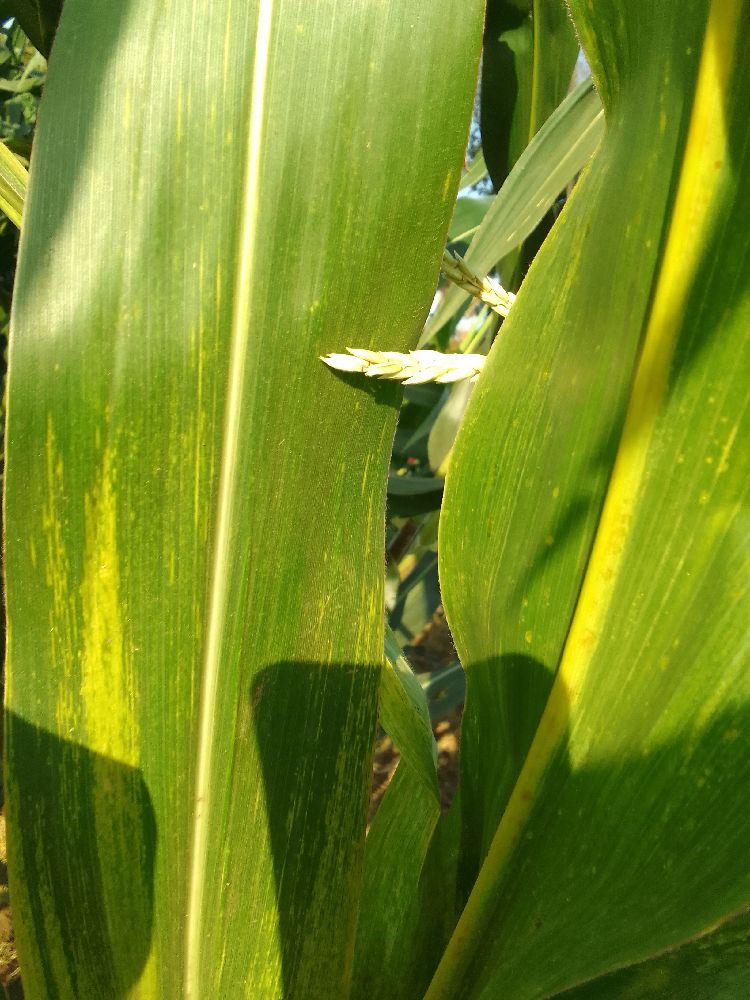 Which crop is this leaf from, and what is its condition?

maize, maize lethal necrosis
